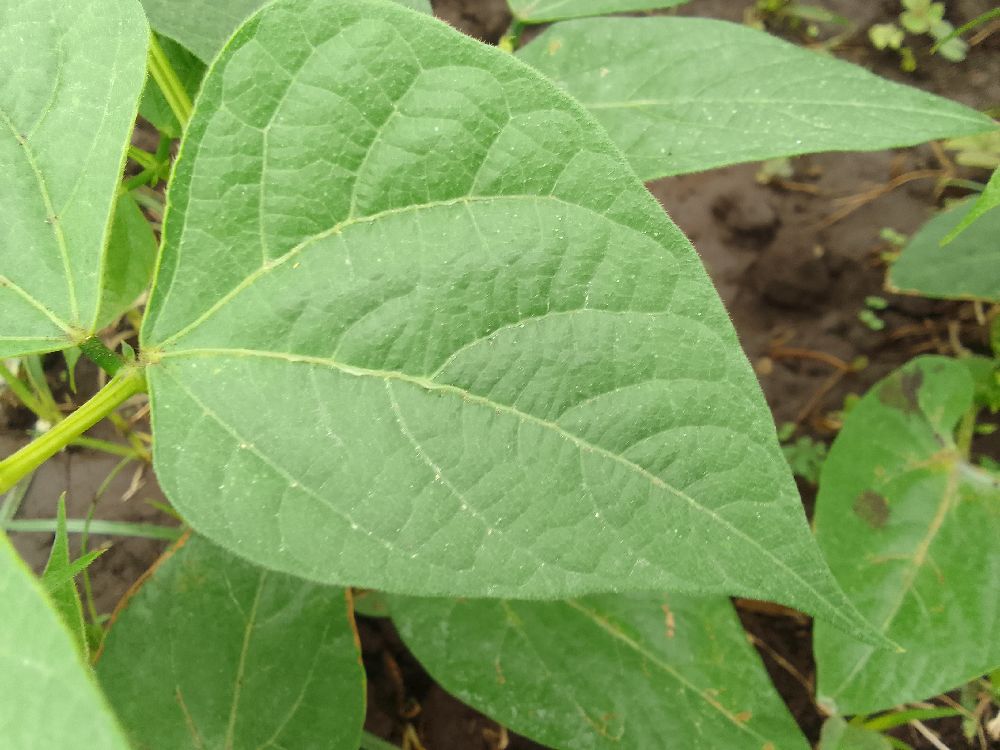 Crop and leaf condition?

common bean, healthy
